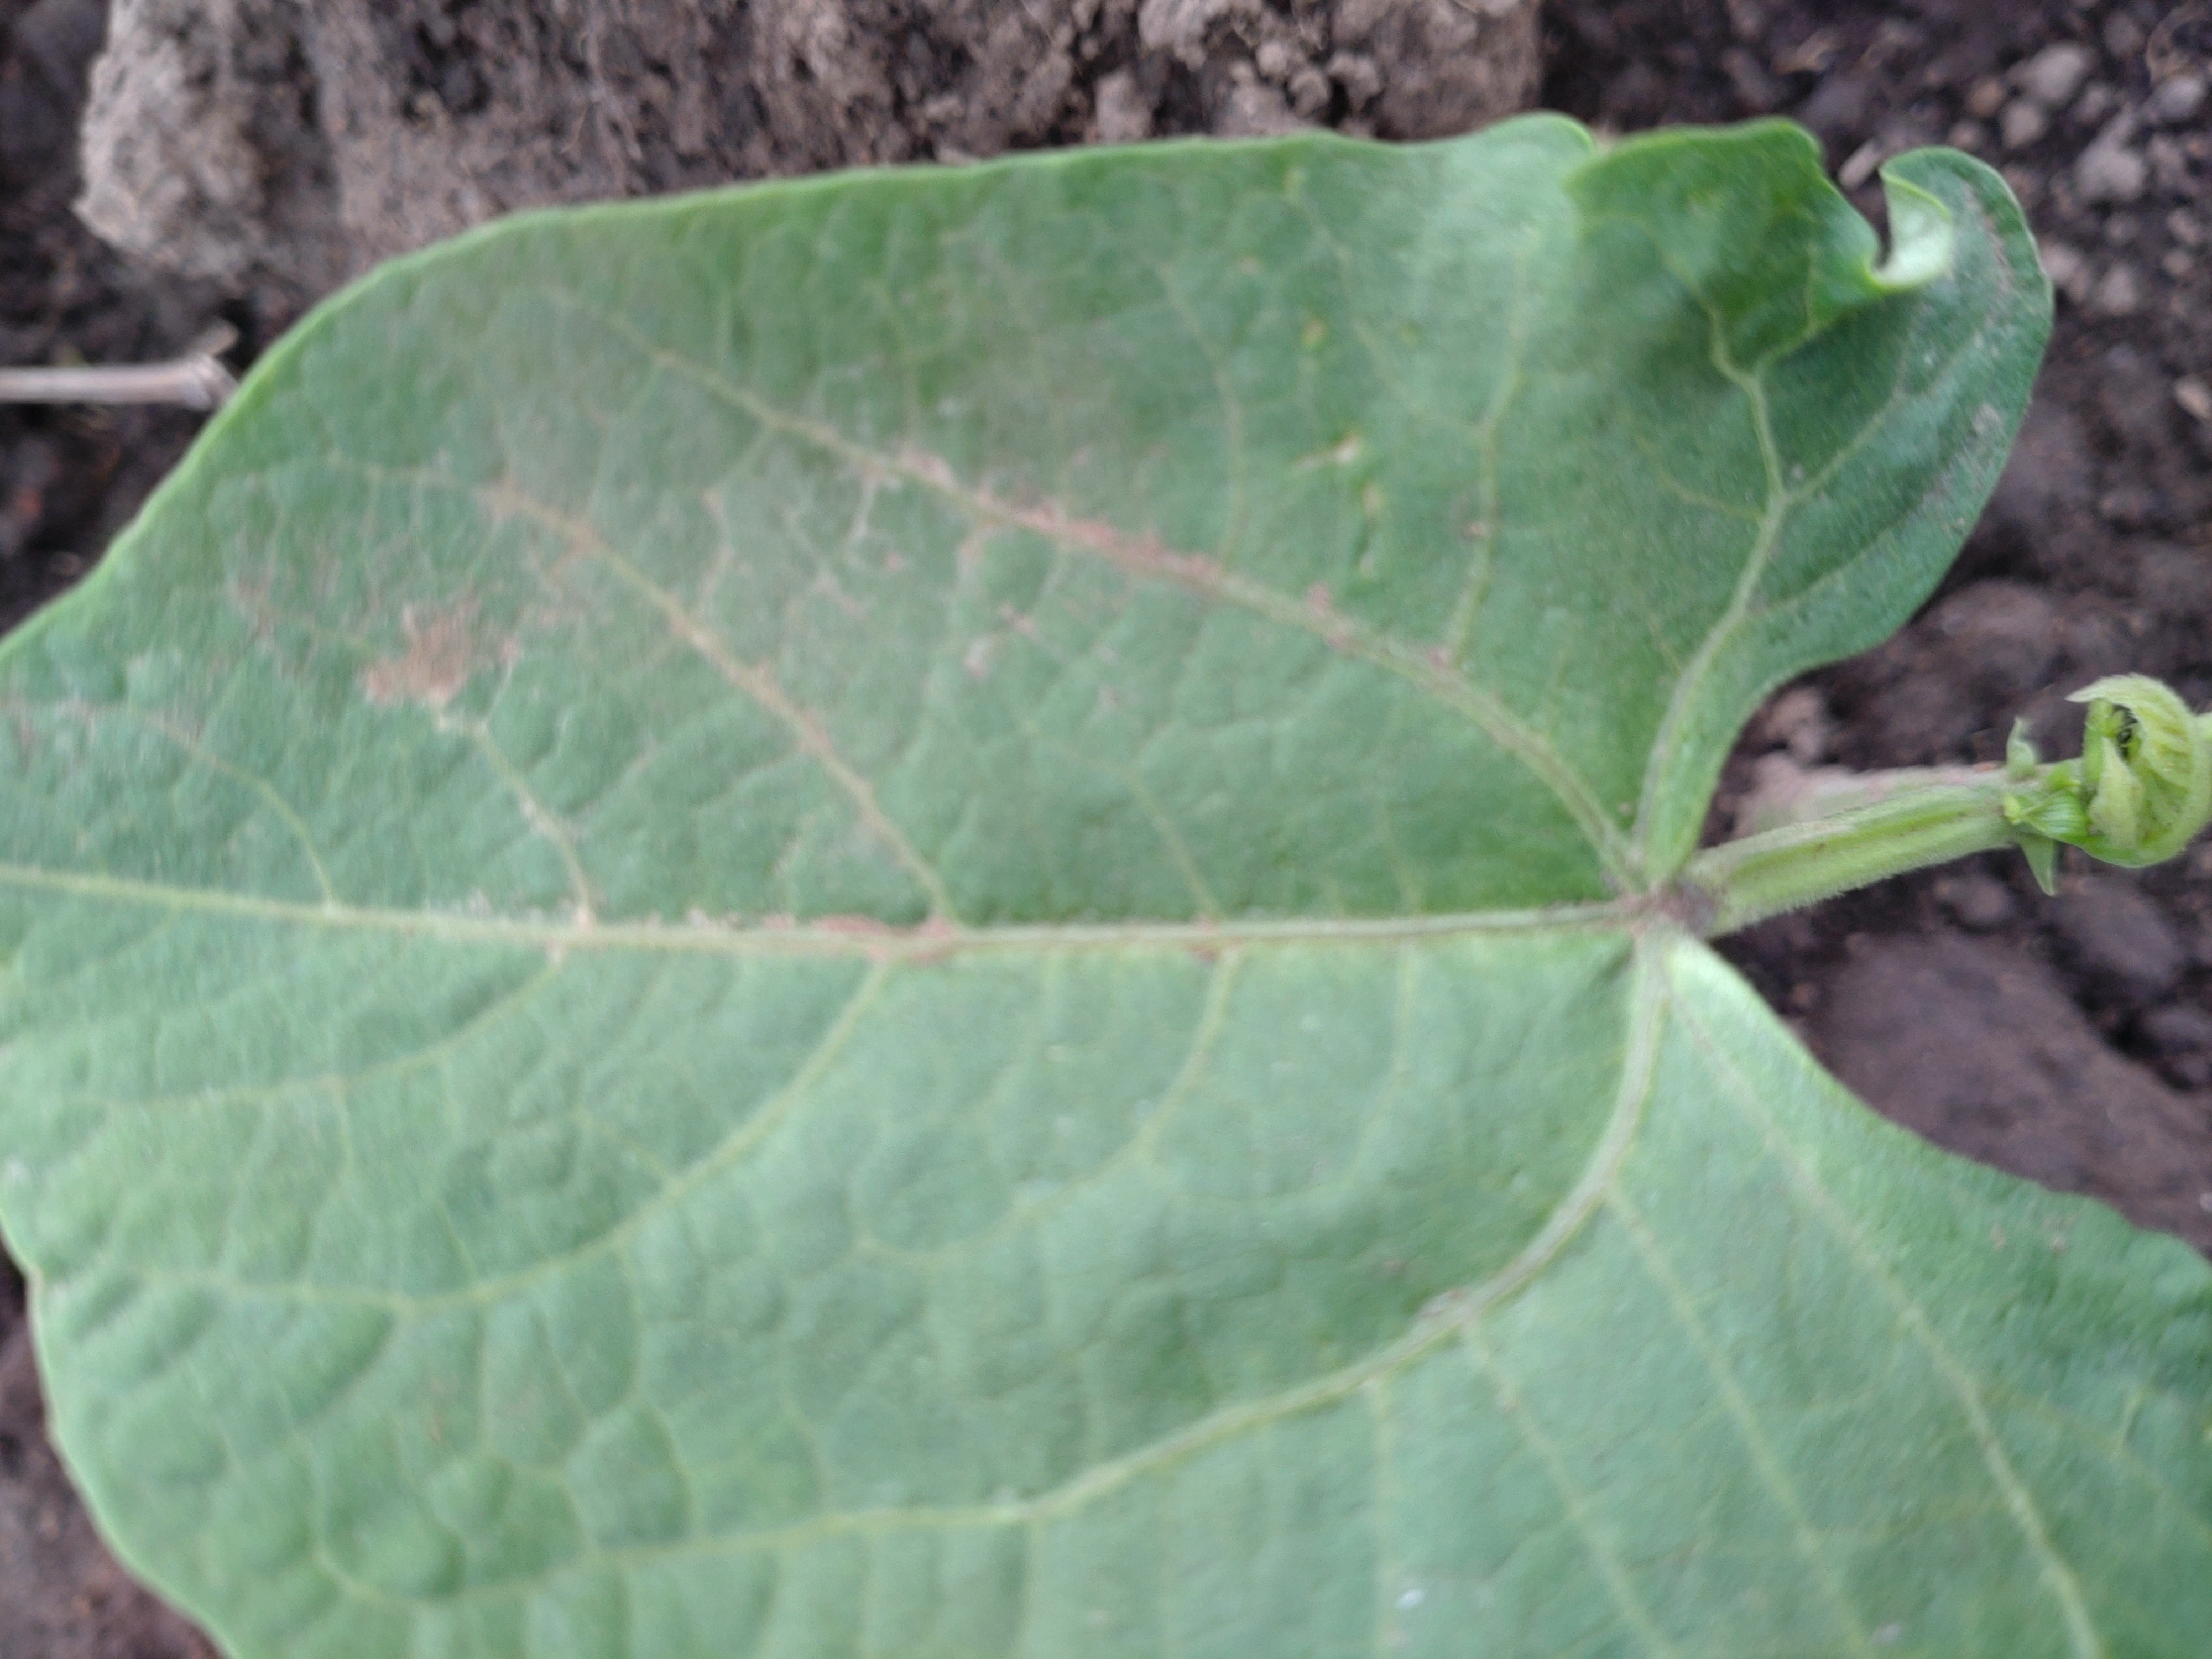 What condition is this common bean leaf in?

healthy
